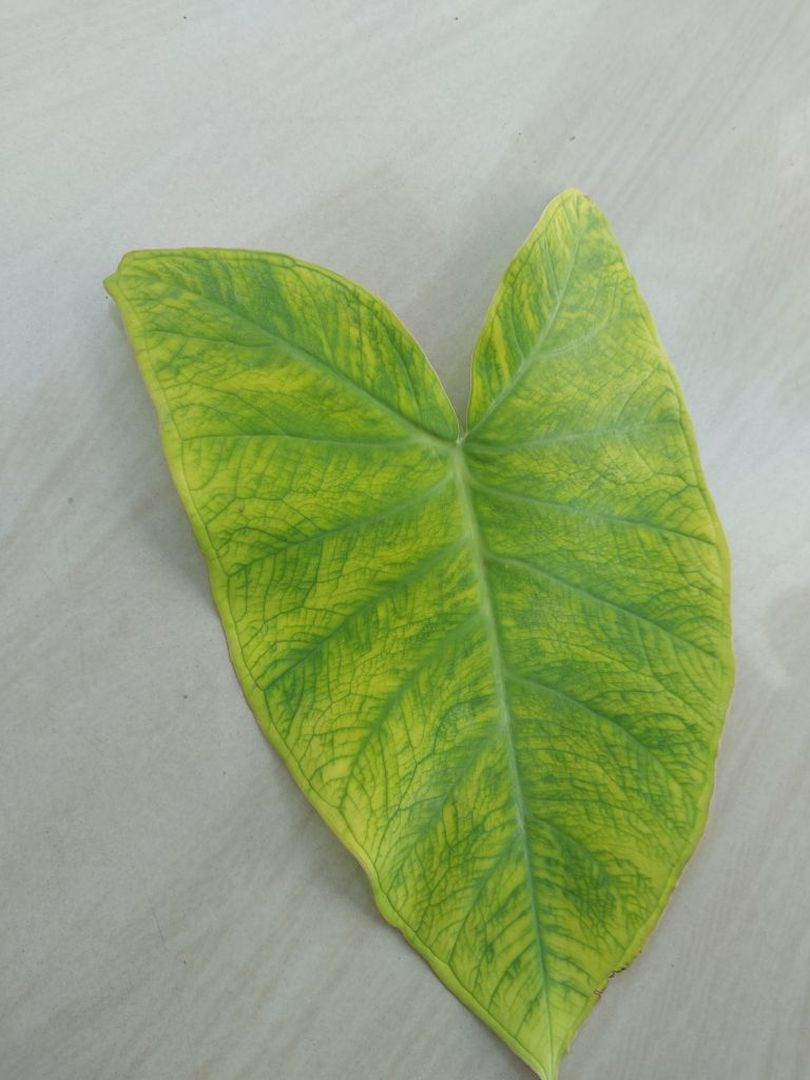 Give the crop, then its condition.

taro, mosaic
